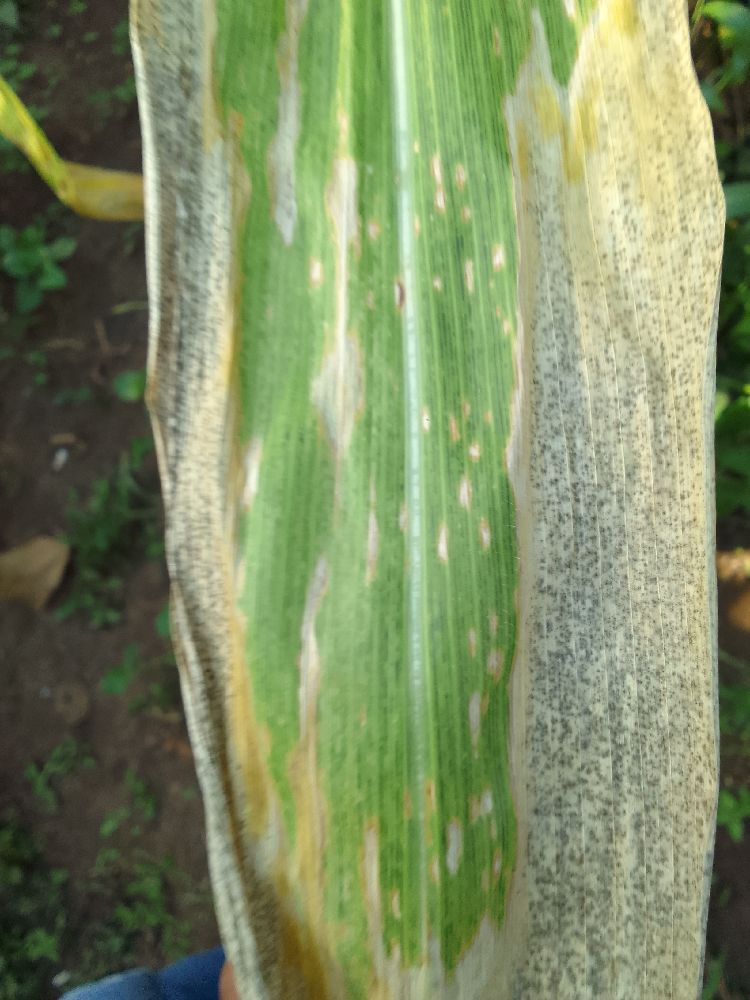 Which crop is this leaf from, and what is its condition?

maize, maize lethal necrosis
